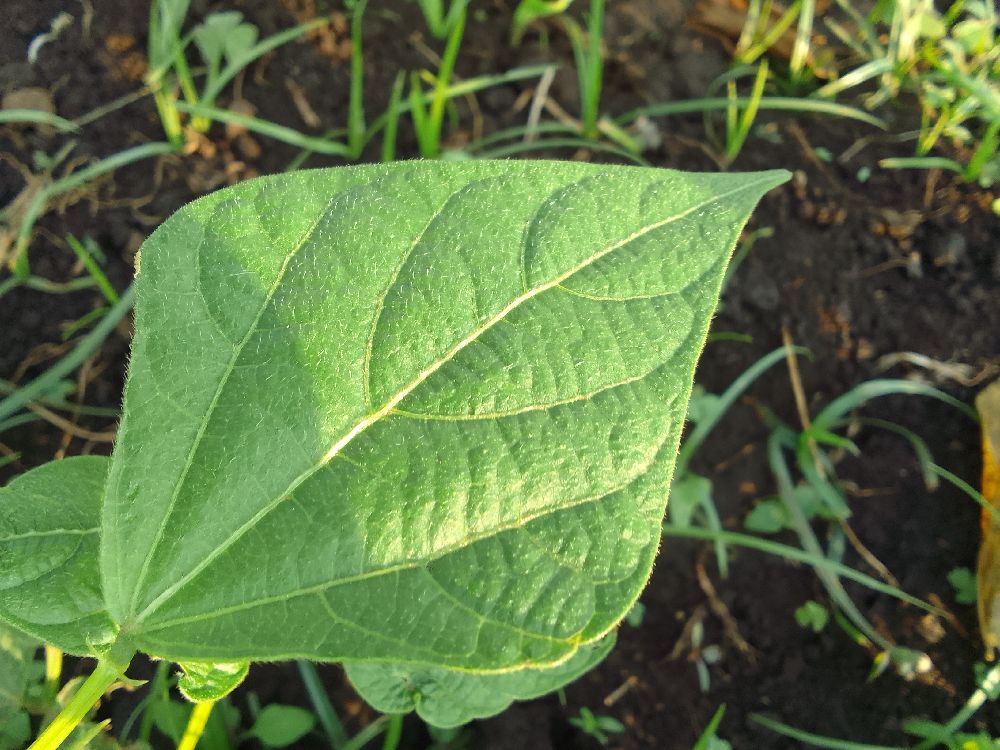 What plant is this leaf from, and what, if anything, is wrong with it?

common bean, healthy
